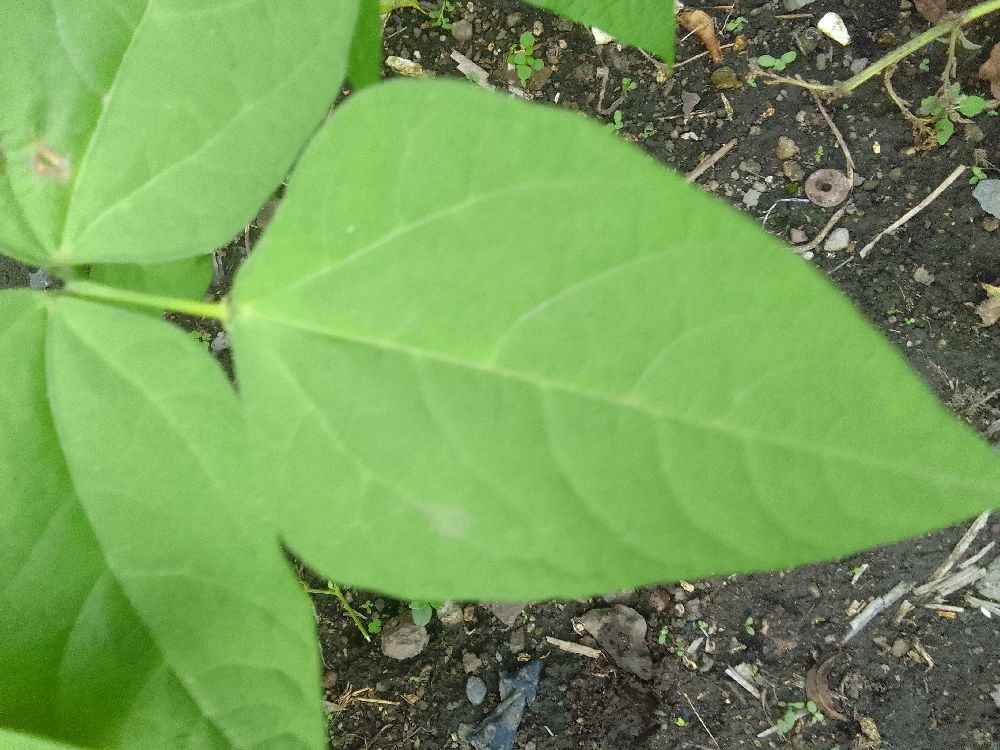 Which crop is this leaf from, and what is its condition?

common bean, healthy
